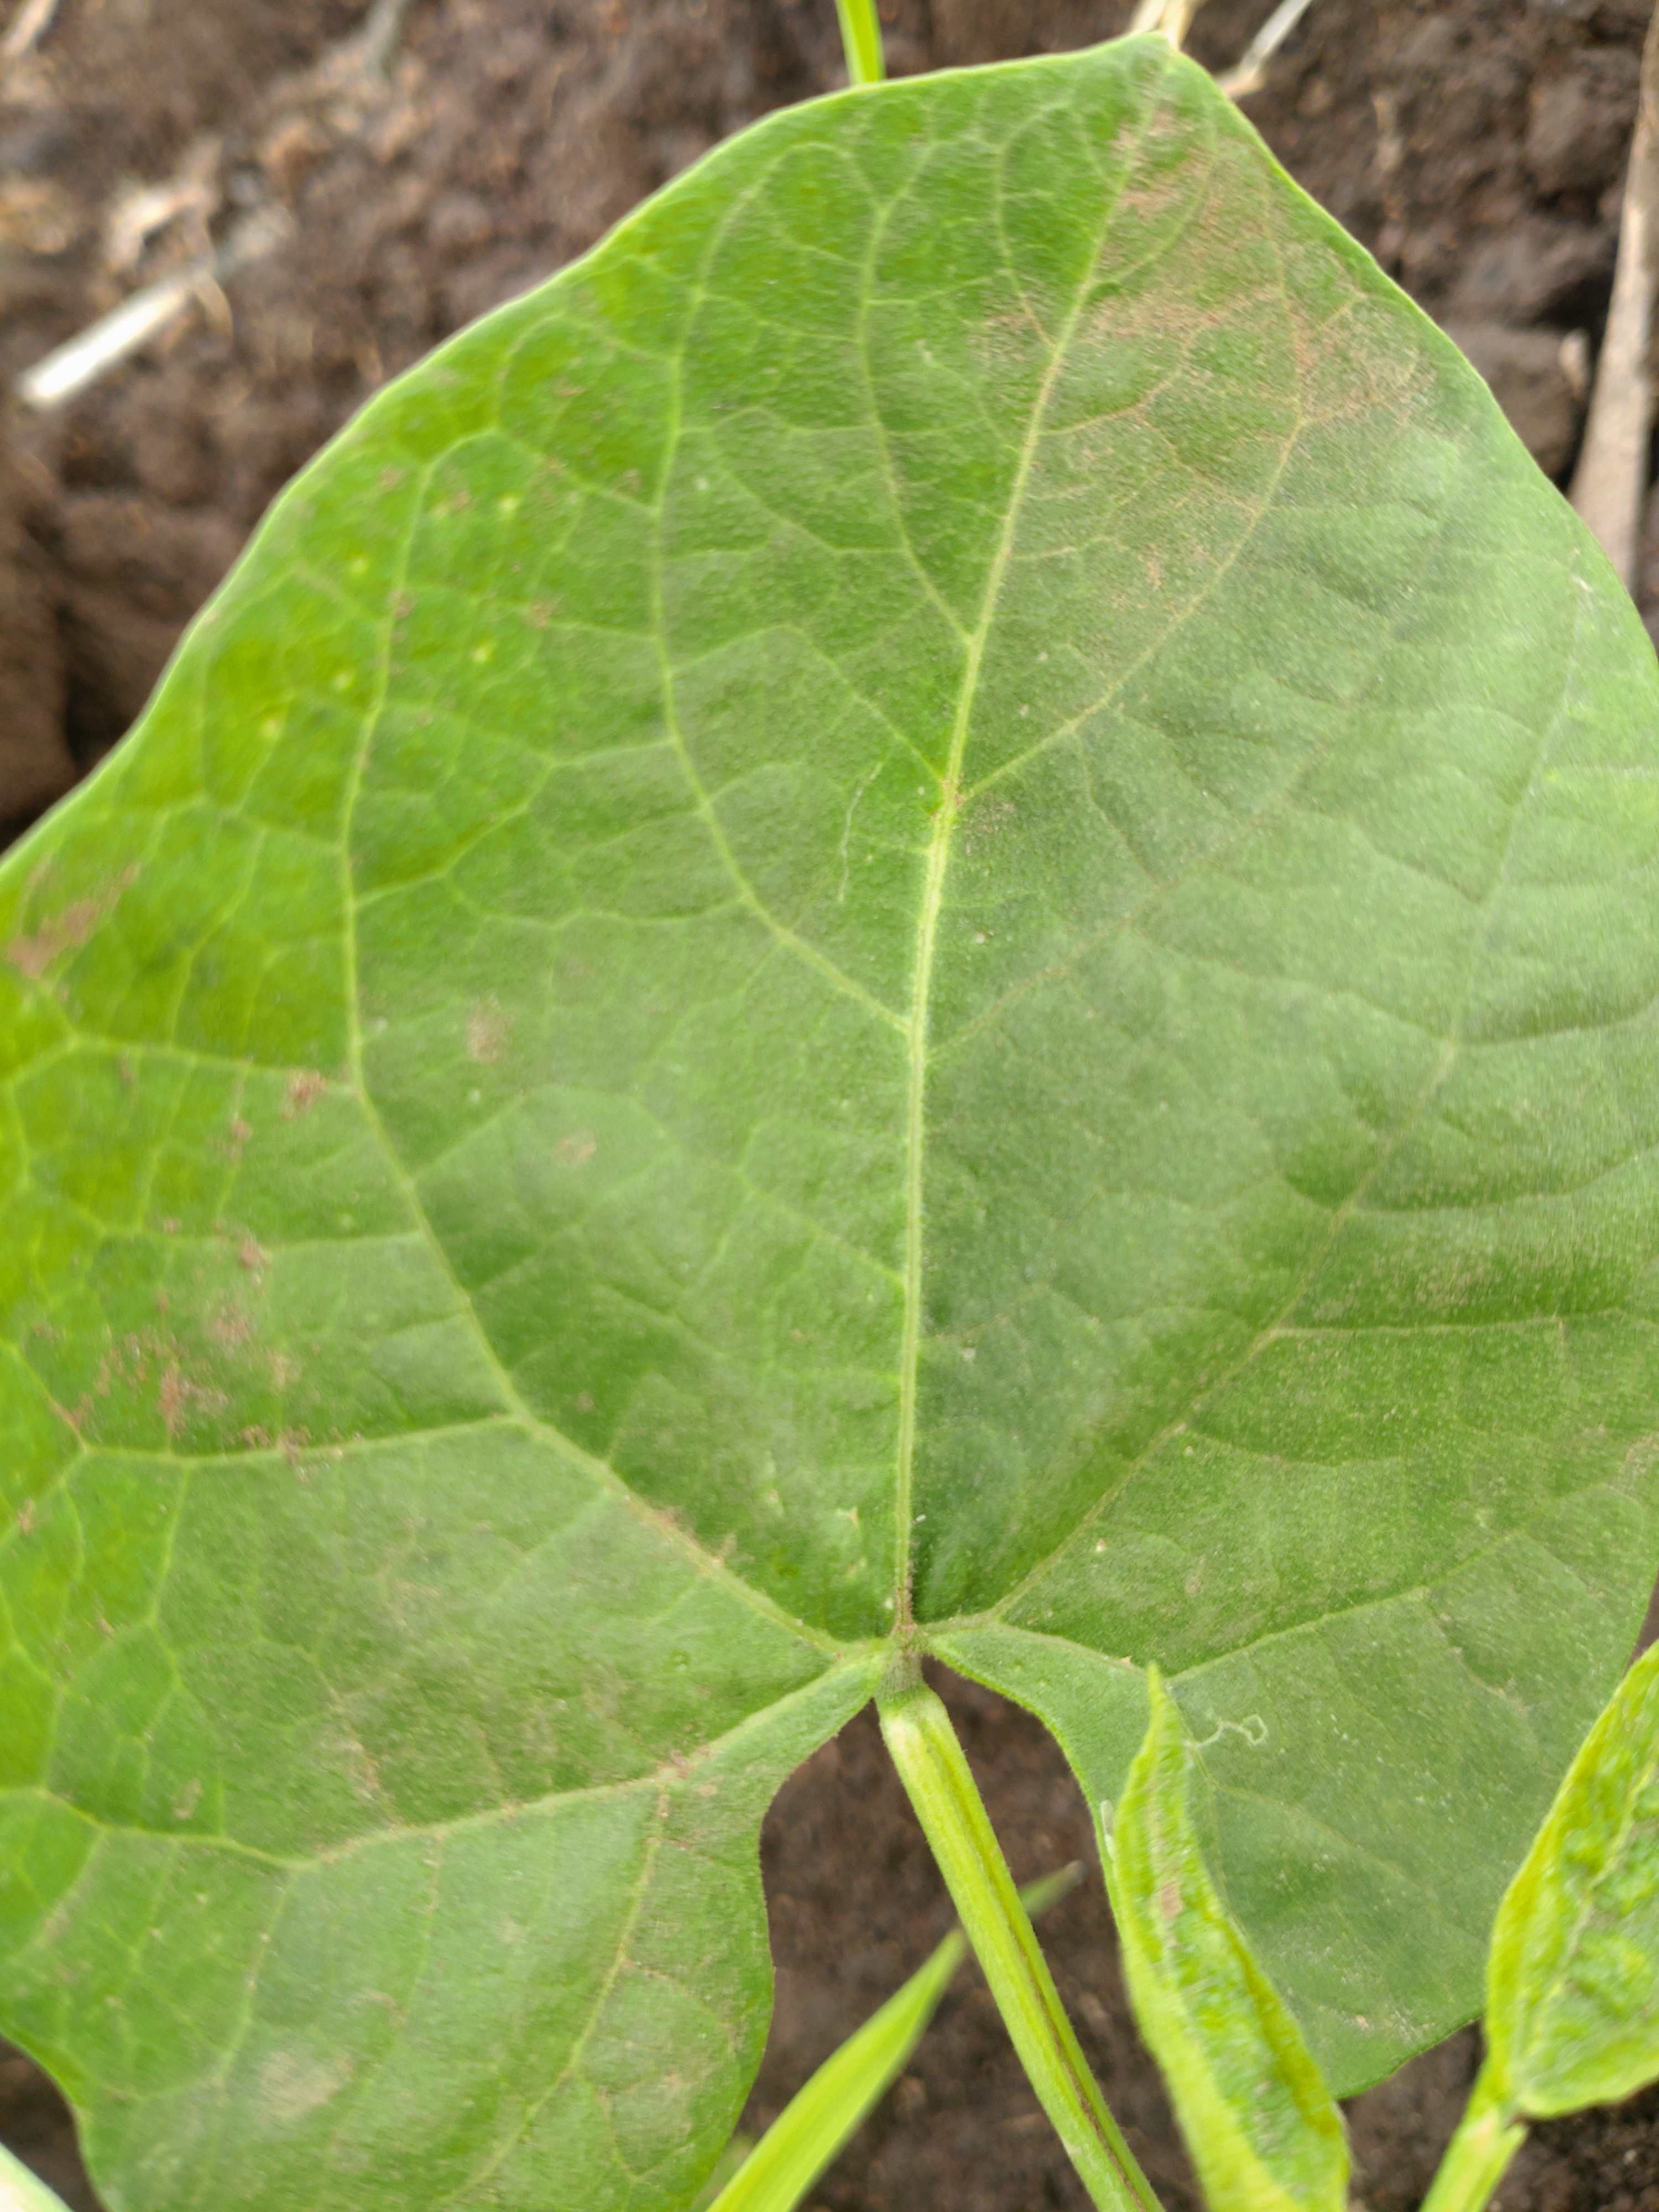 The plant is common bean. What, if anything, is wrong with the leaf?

healthy
